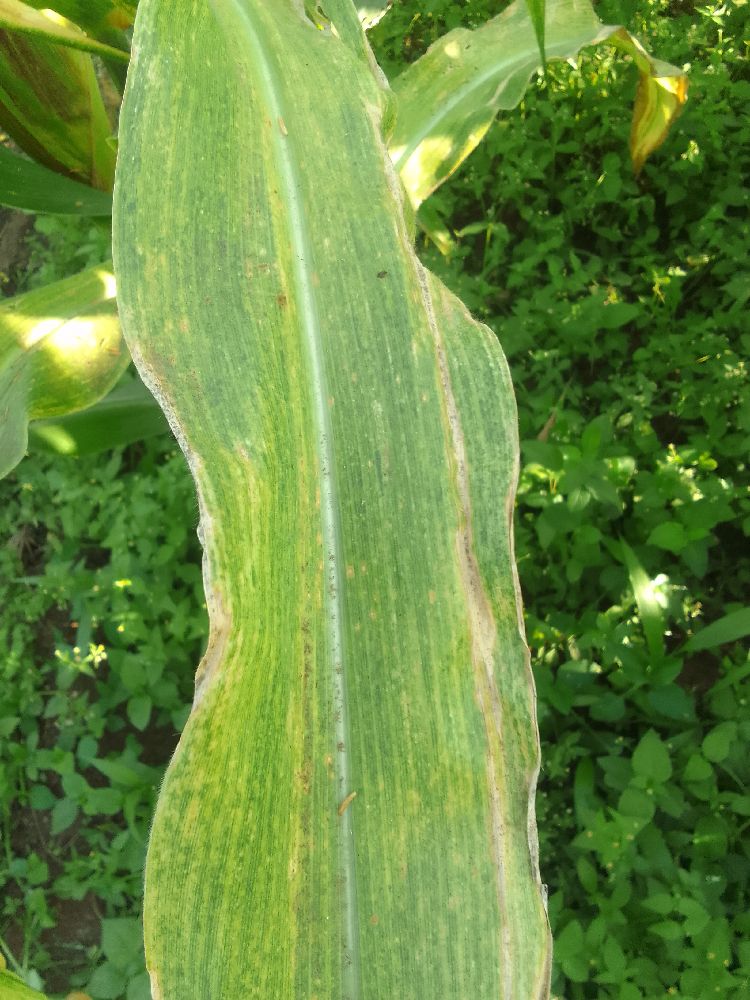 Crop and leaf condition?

maize, maize lethal necrosis
